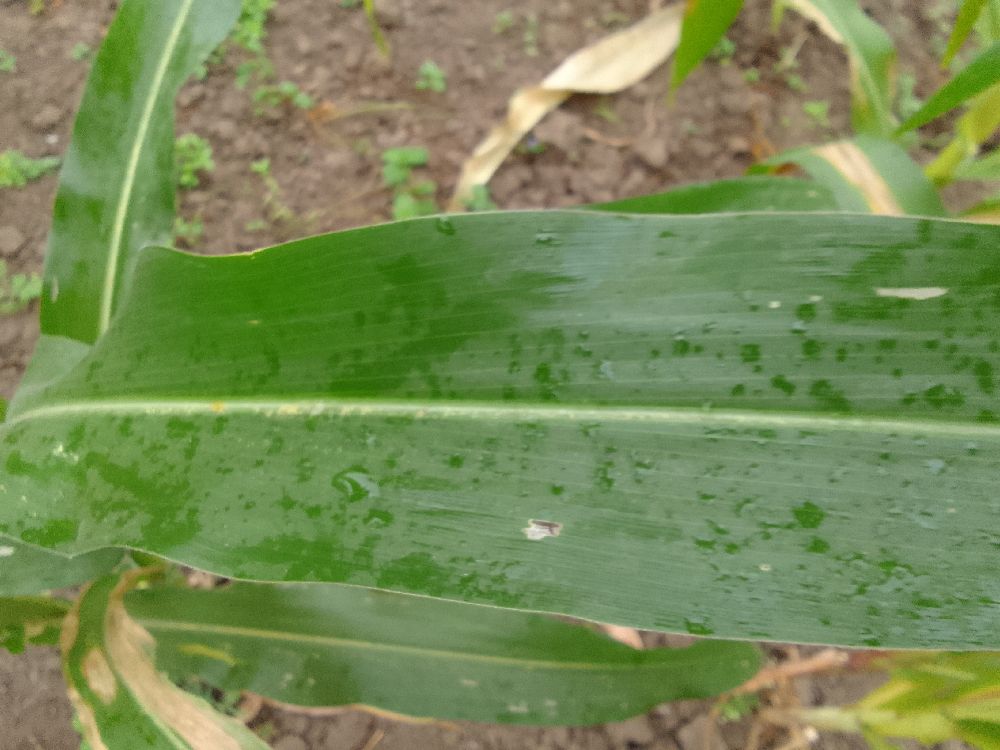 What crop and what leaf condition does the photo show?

maize, healthy
